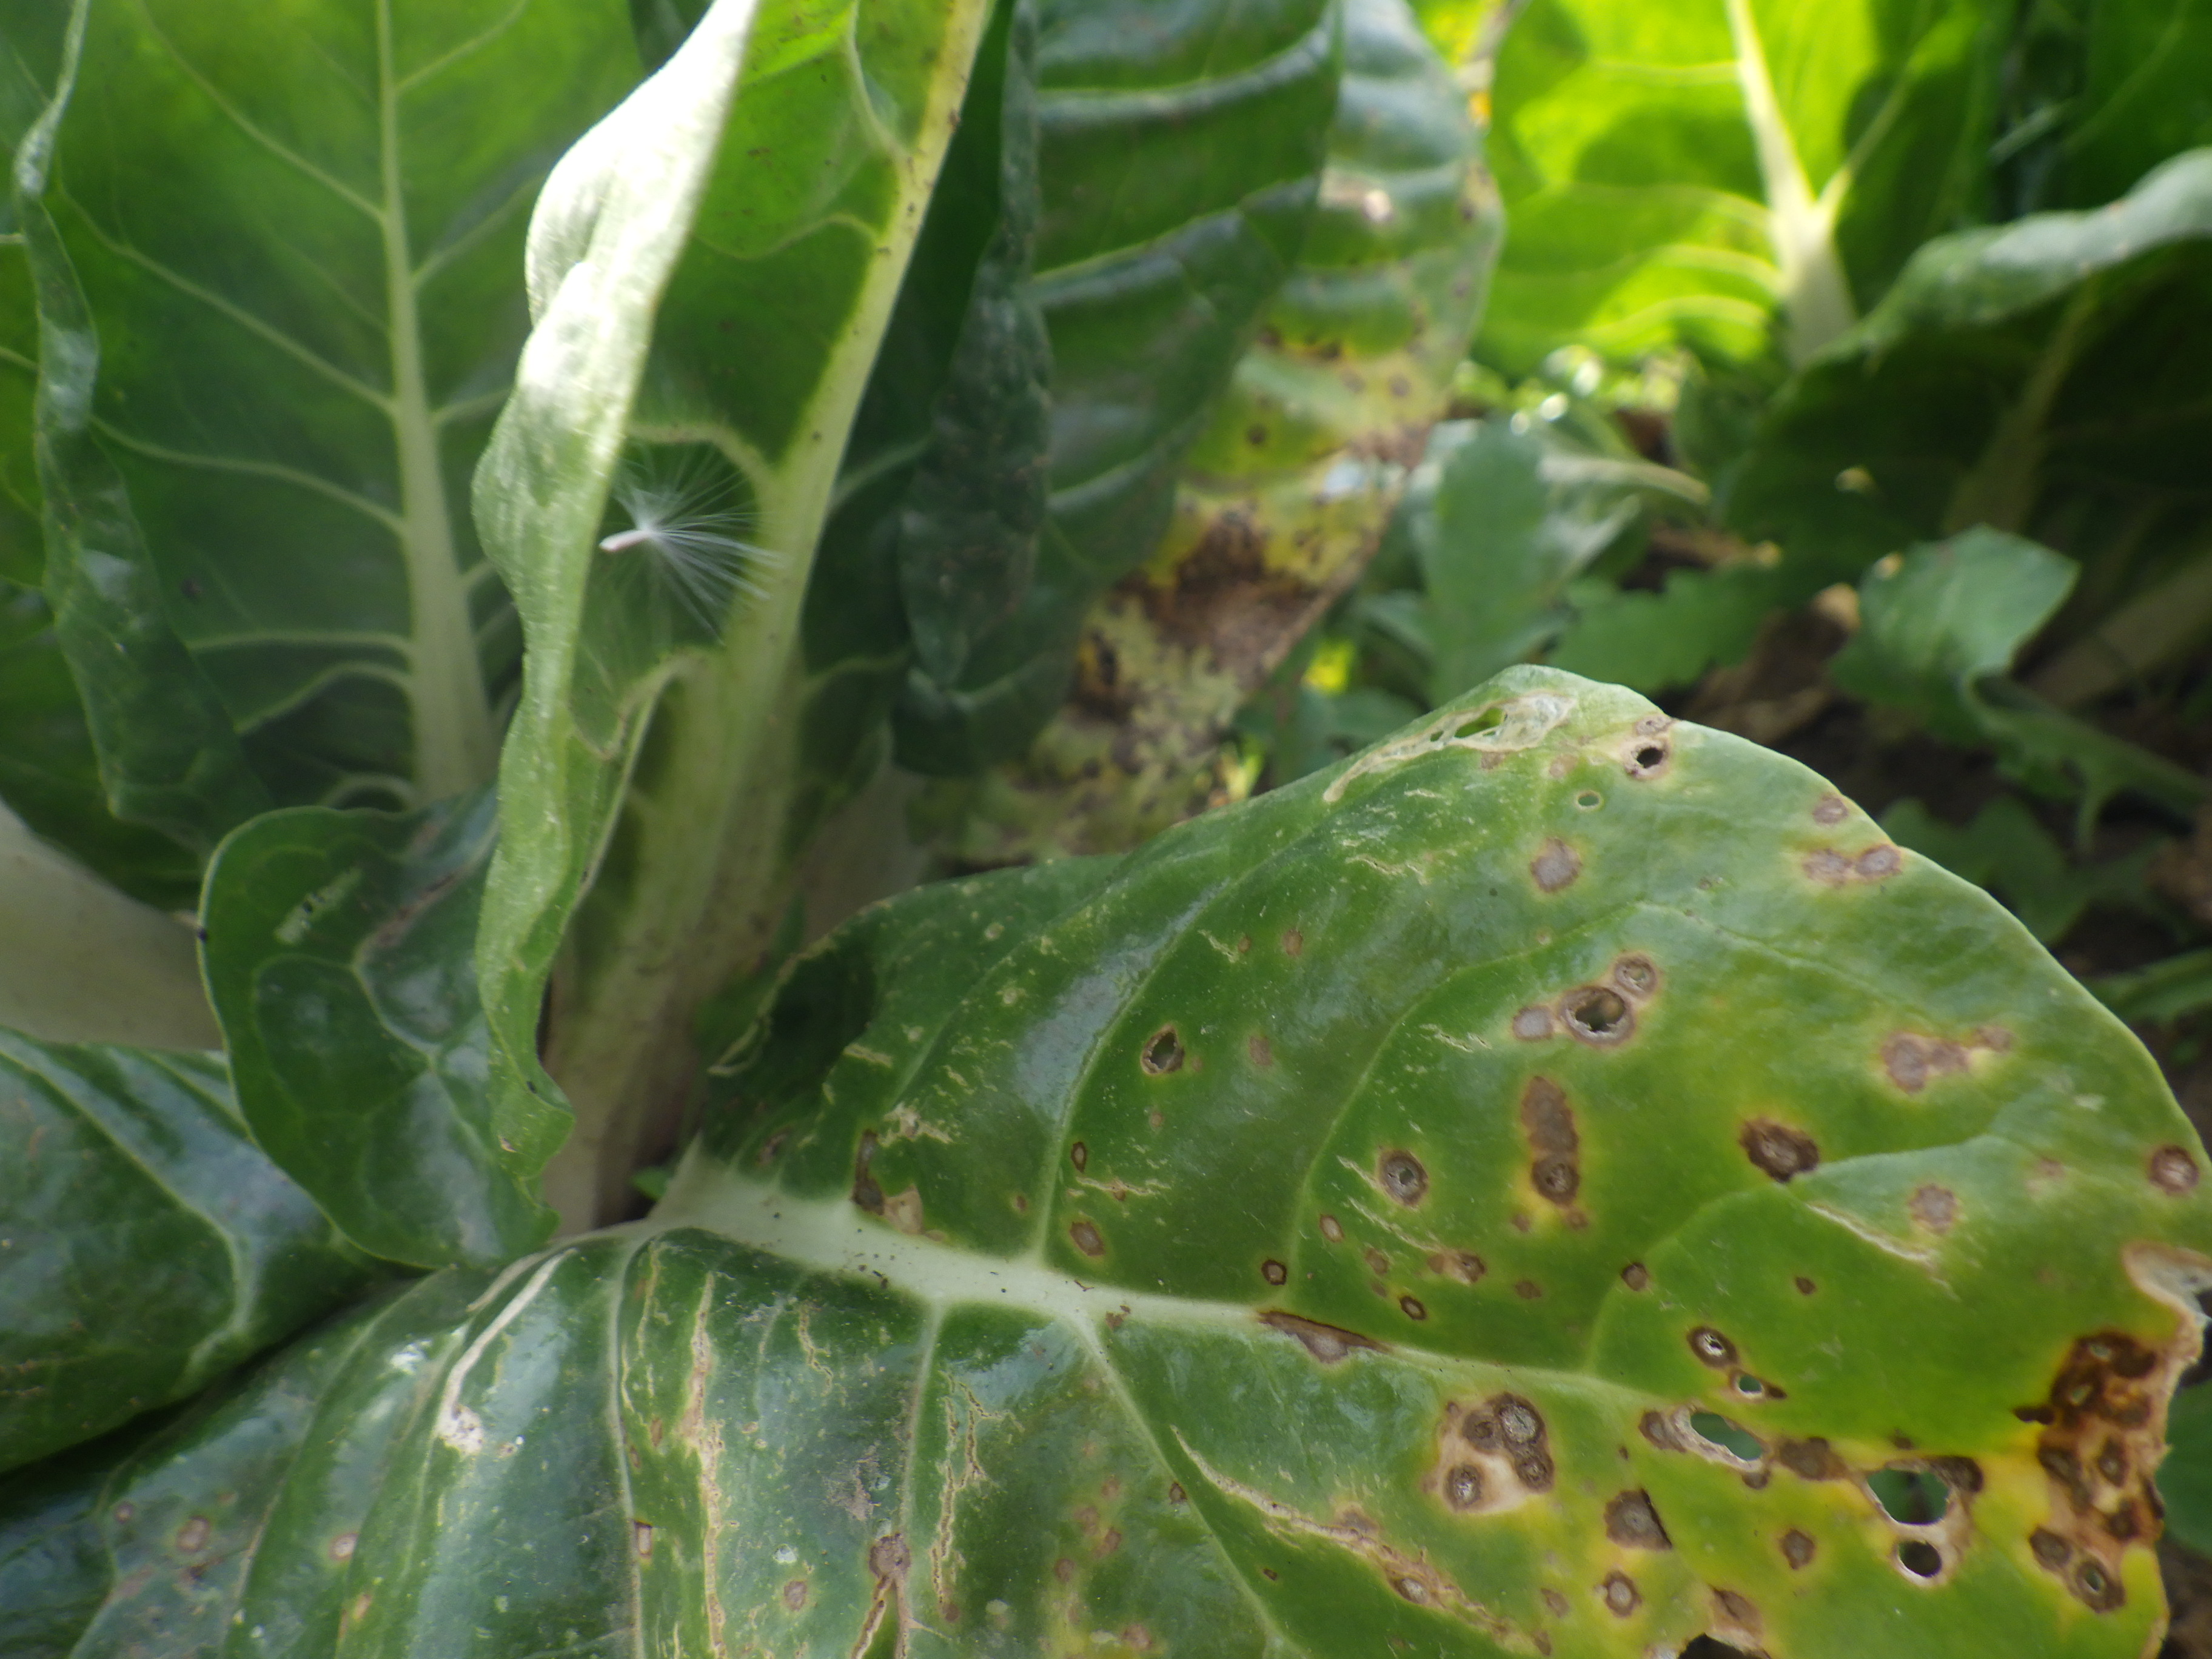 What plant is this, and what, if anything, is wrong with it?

chard, cercospora
